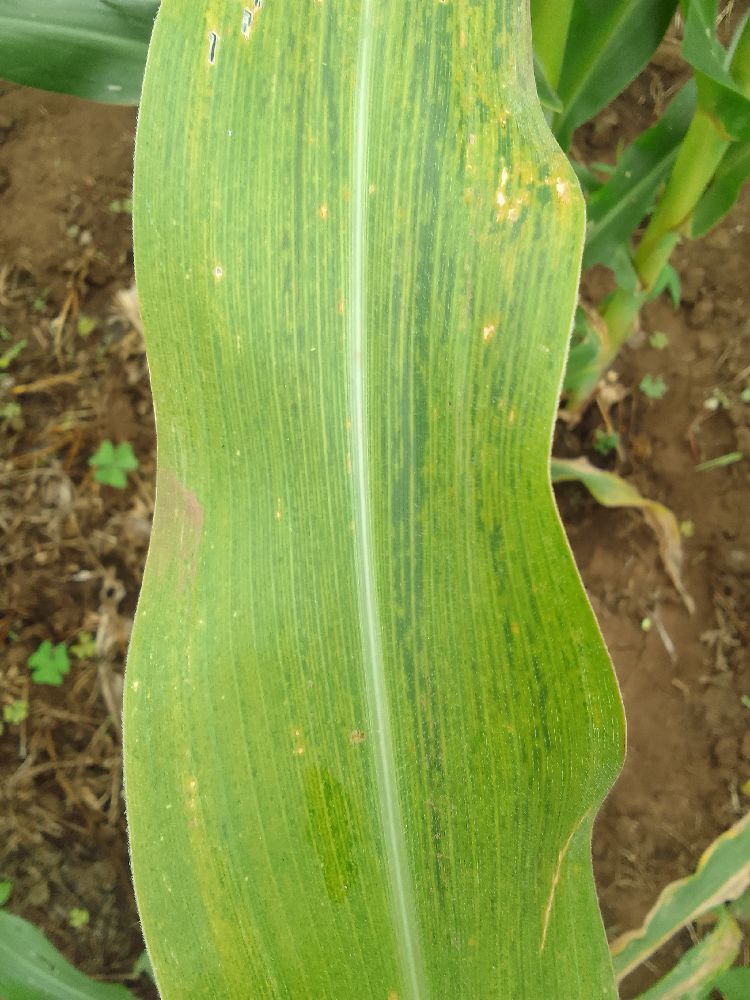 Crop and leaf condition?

maize, maize lethal necrosis
